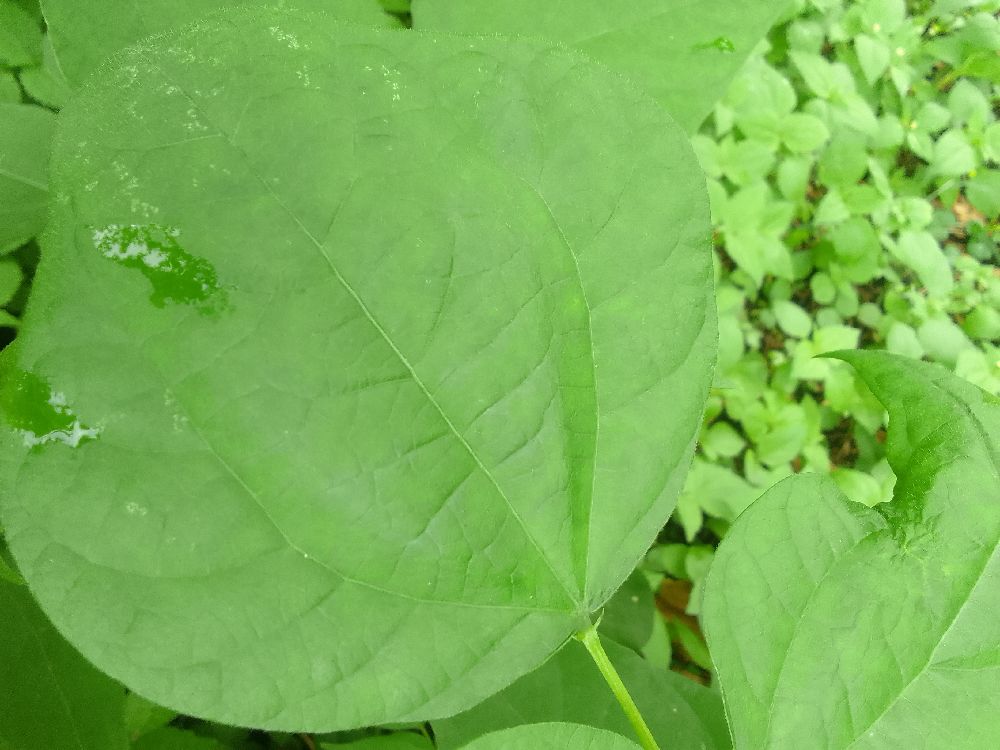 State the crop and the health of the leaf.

common bean, healthy
